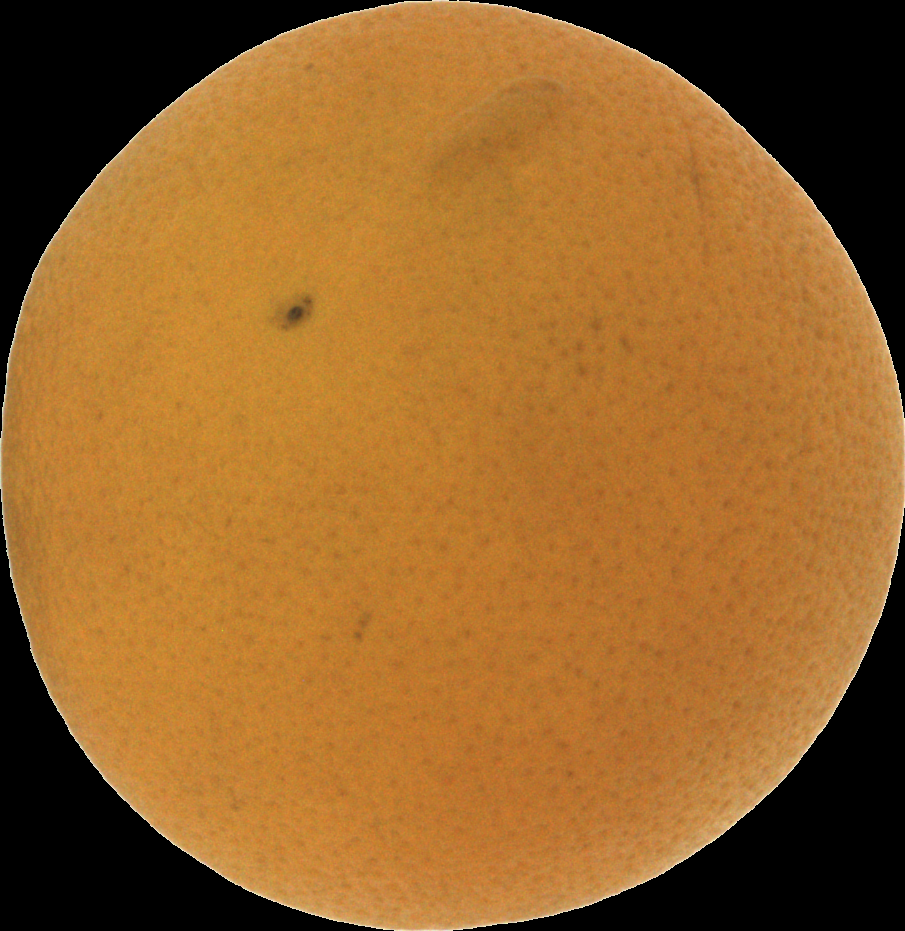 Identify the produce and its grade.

orange, bad
